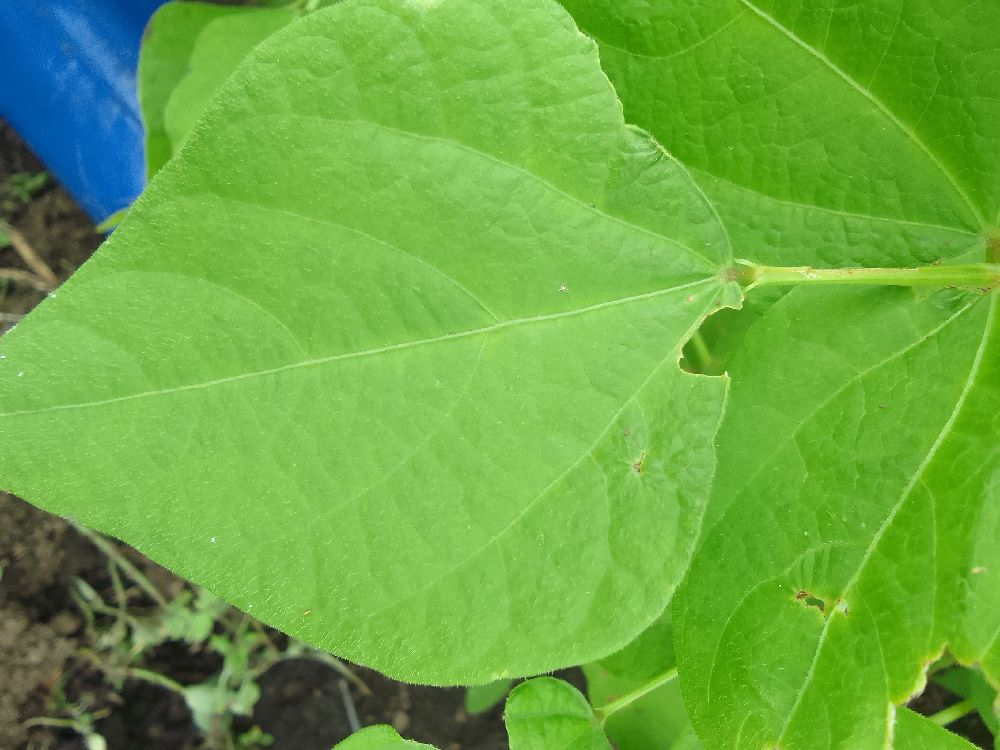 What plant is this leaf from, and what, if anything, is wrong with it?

common bean, healthy
